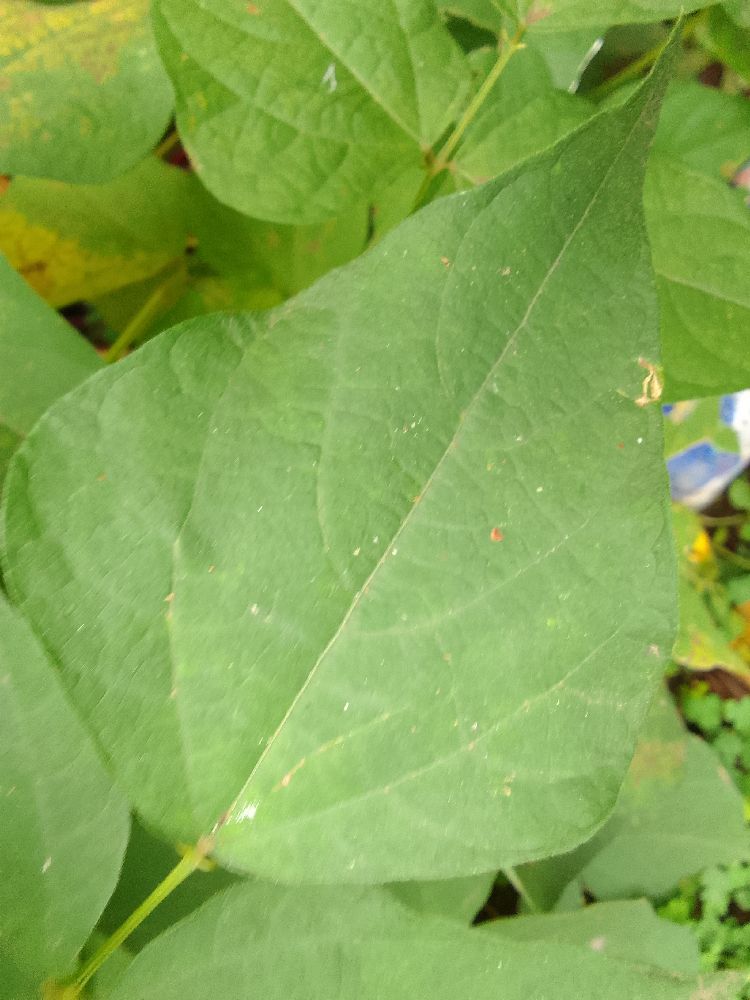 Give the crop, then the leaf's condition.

common bean, healthy
